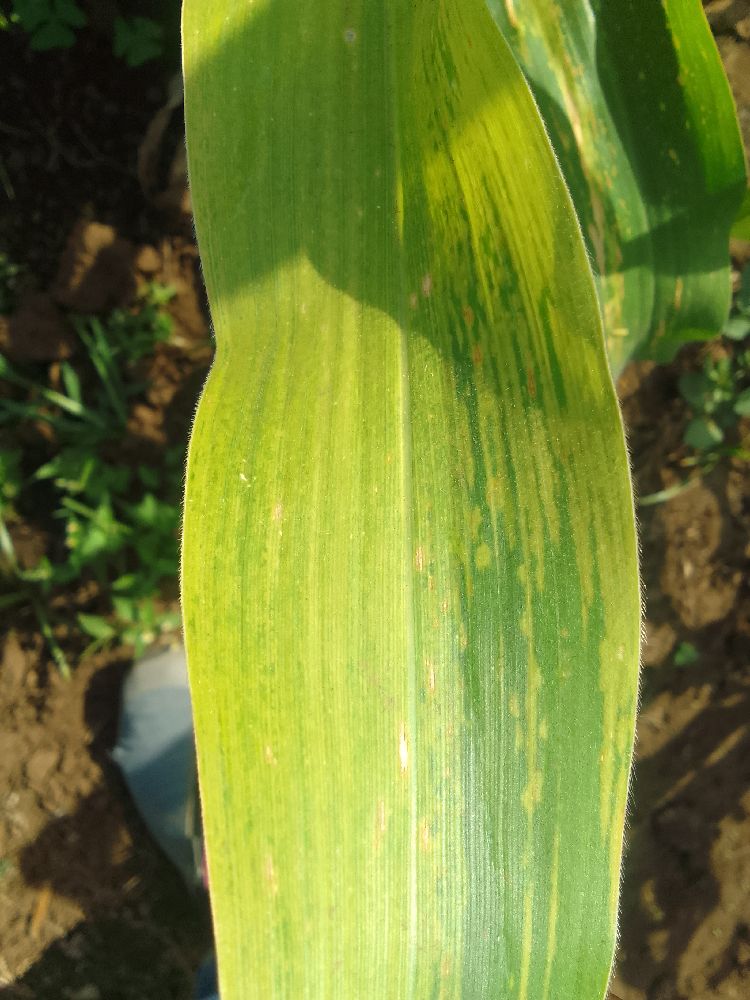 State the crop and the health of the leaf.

maize, maize lethal necrosis
